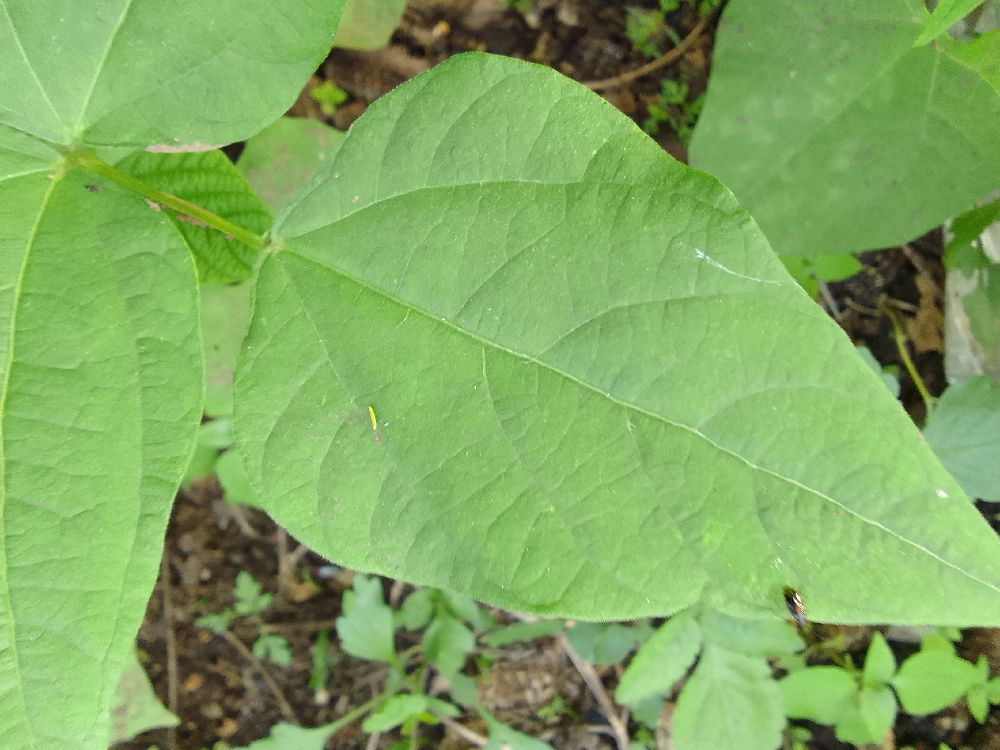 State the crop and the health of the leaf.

common bean, healthy
